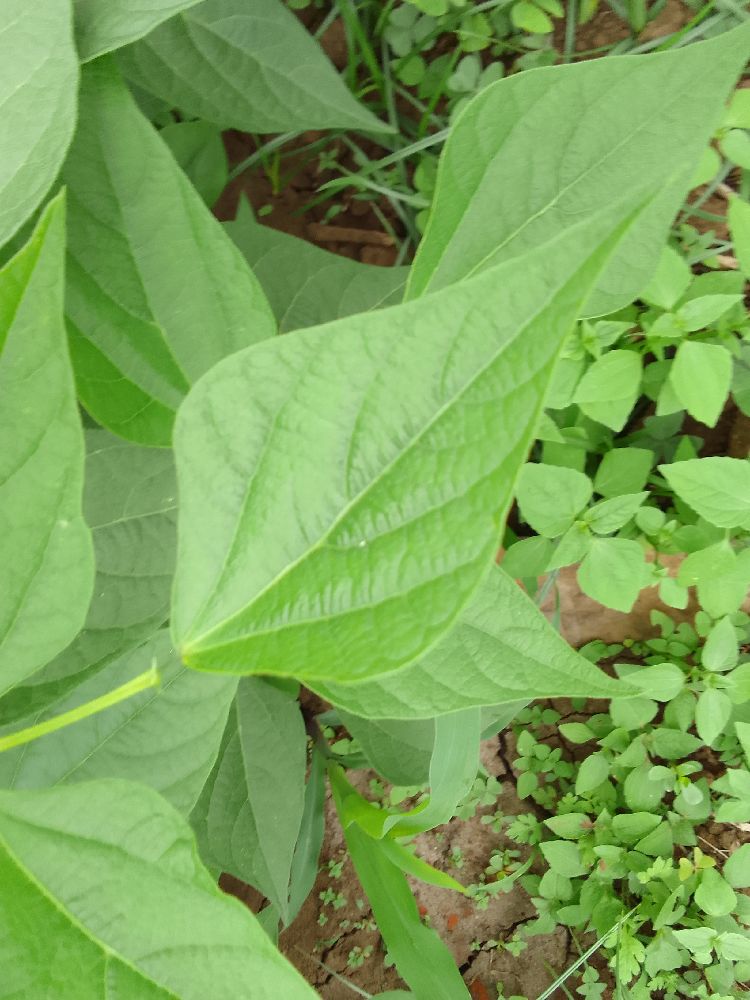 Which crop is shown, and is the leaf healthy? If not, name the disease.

common bean, healthy
